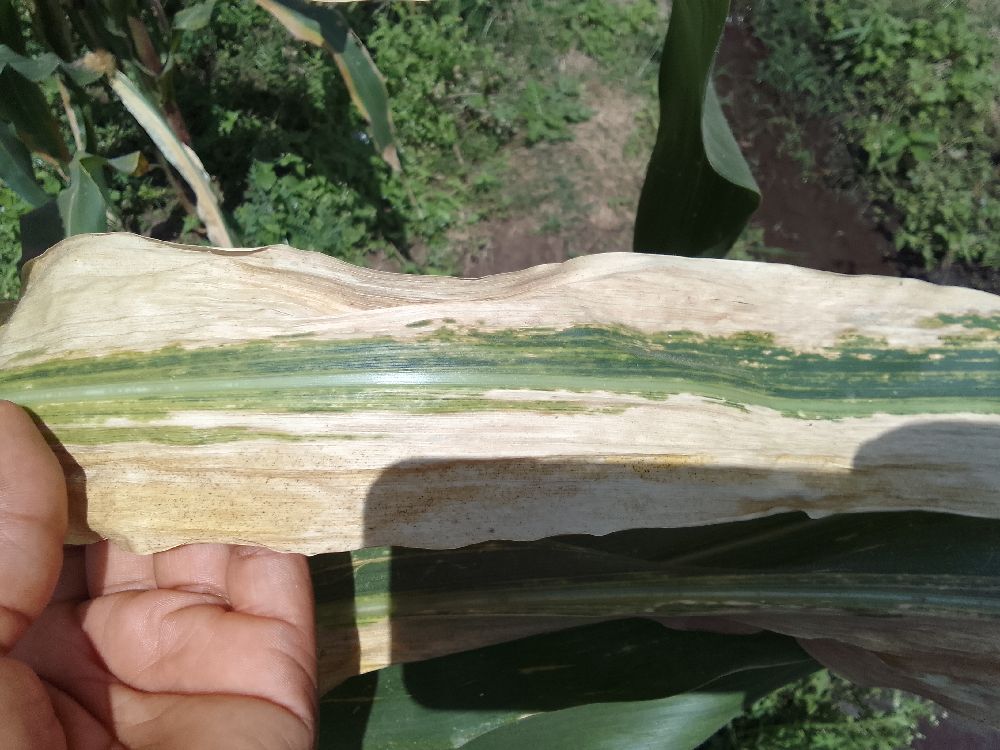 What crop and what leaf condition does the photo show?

maize, maize lethal necrosis
